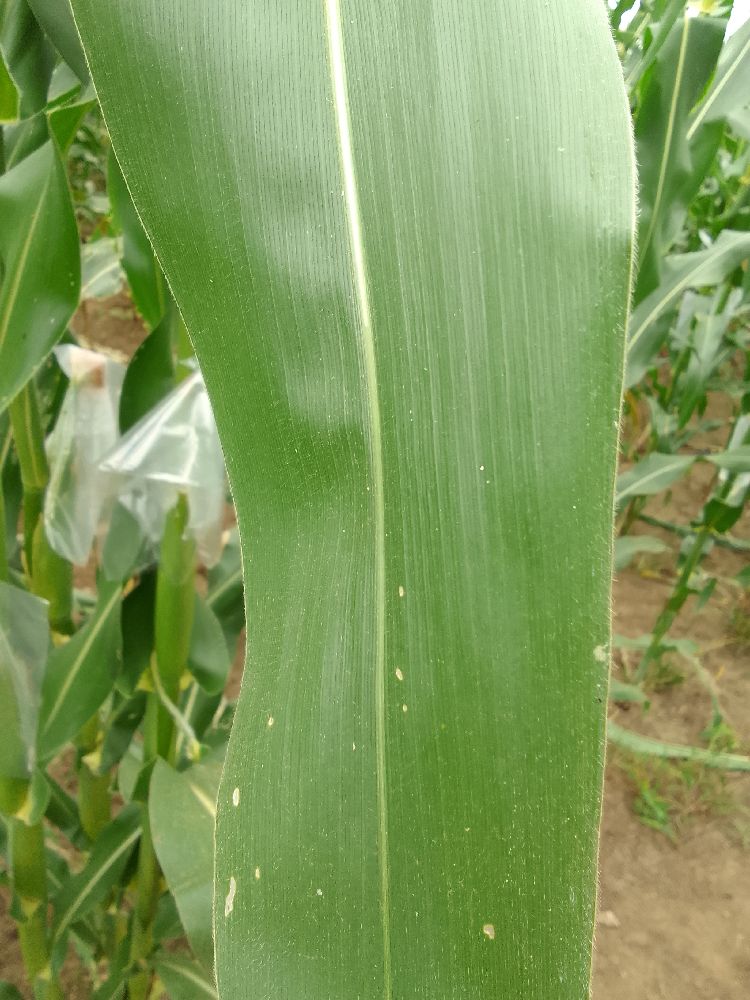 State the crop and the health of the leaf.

maize, healthy
